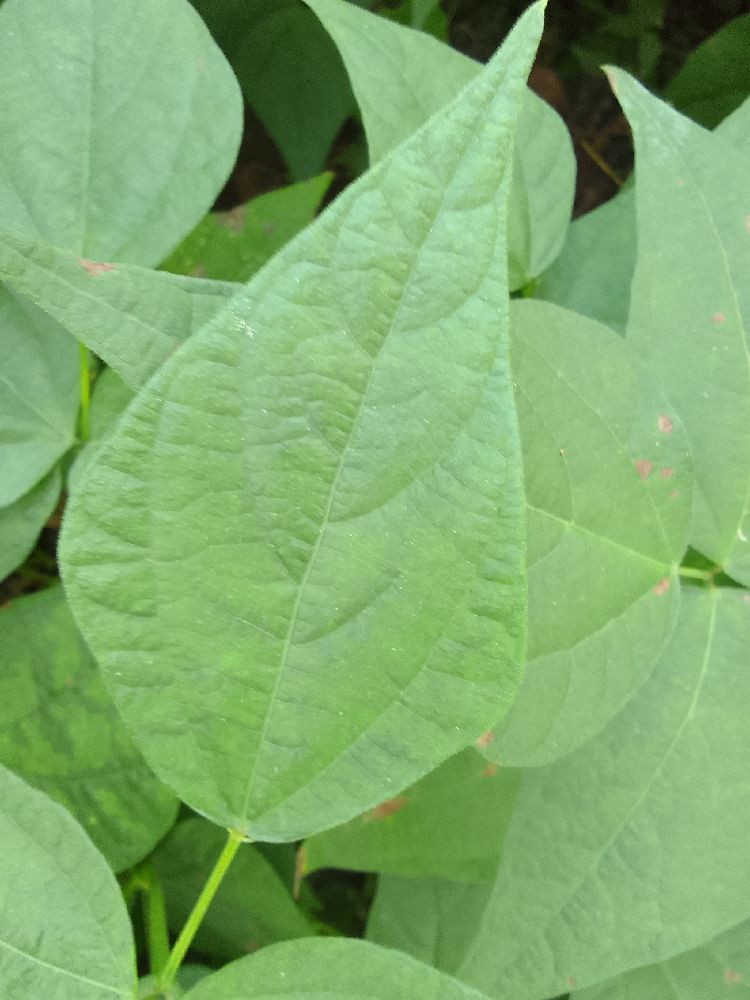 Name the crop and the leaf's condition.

common bean, healthy
